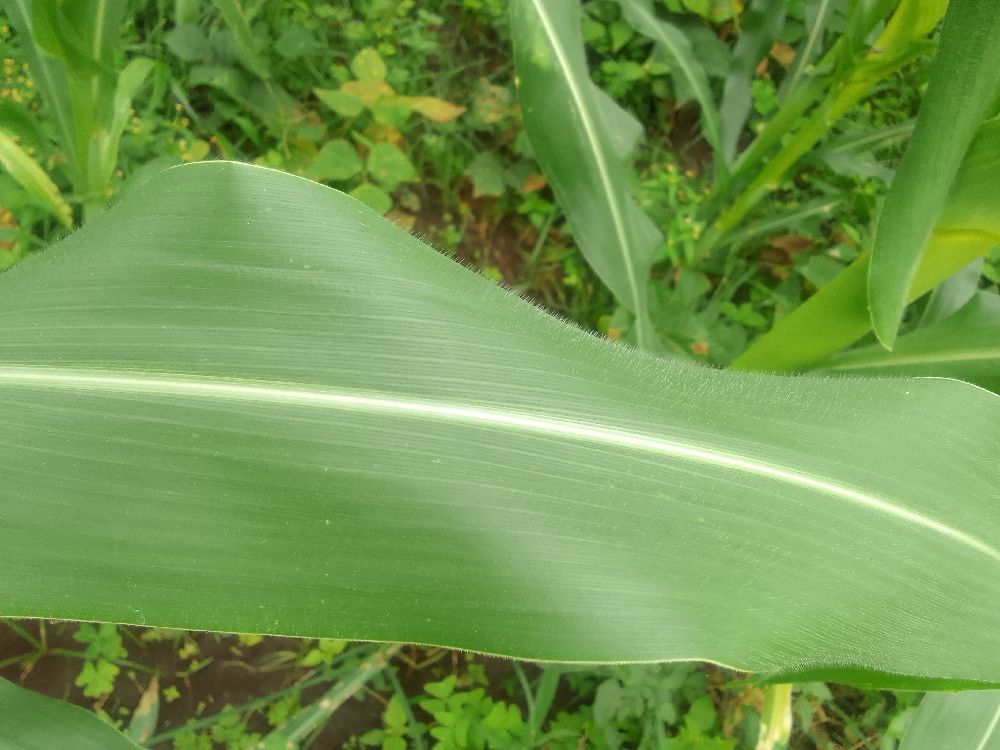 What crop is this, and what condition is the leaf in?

maize, healthy
